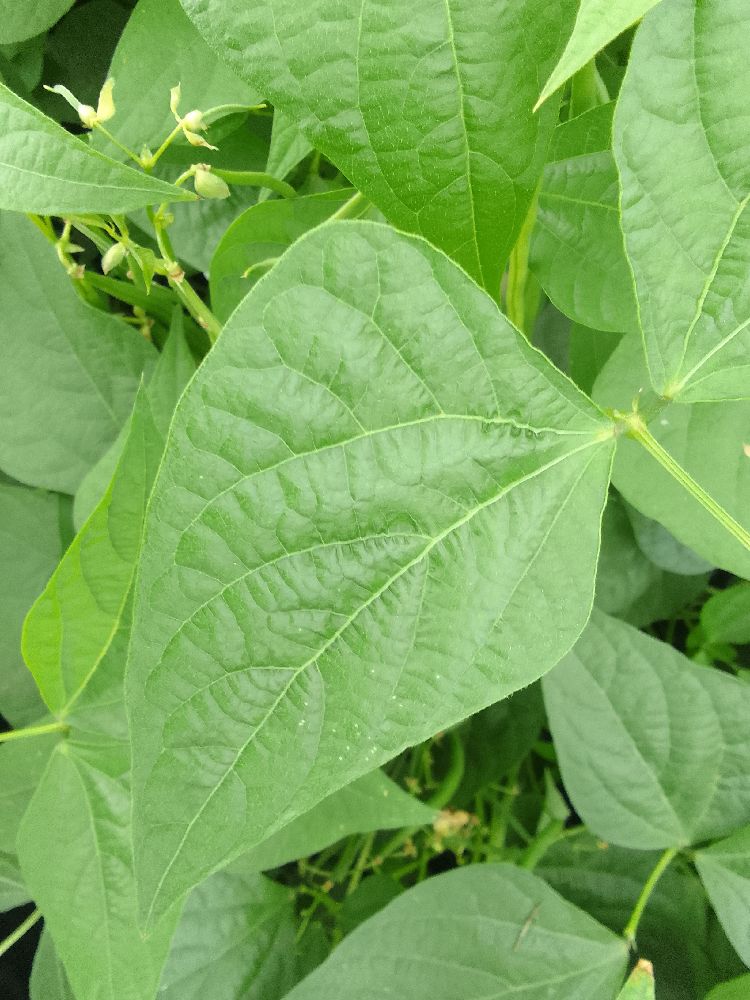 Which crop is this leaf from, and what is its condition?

common bean, healthy
